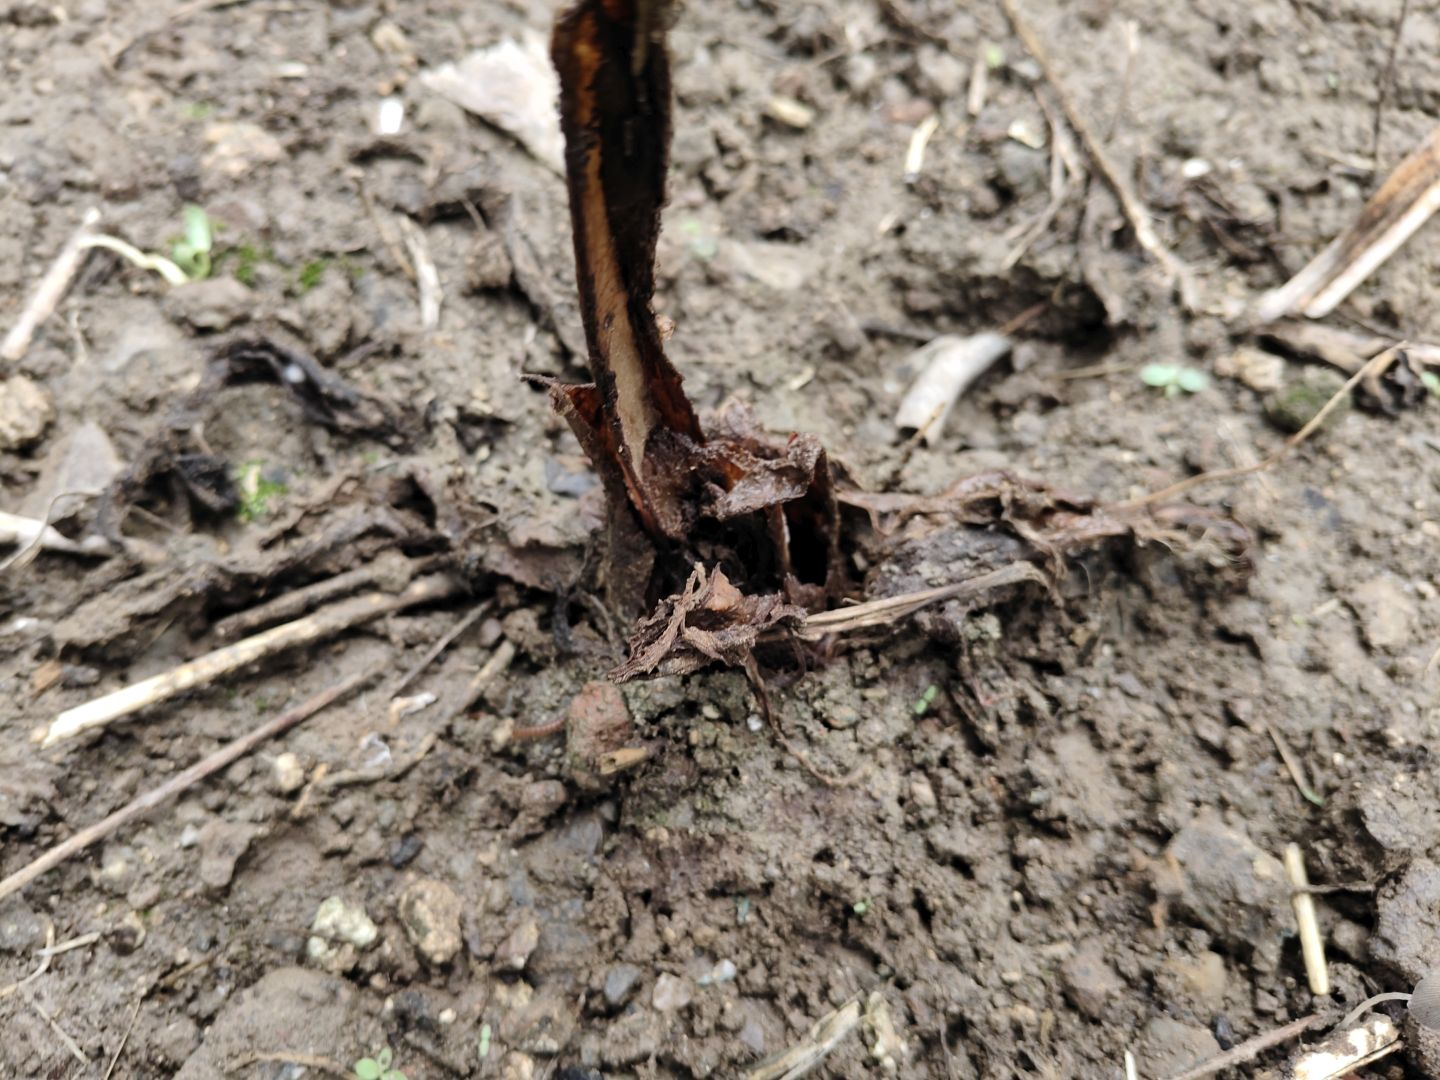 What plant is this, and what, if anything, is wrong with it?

taro, root rot
